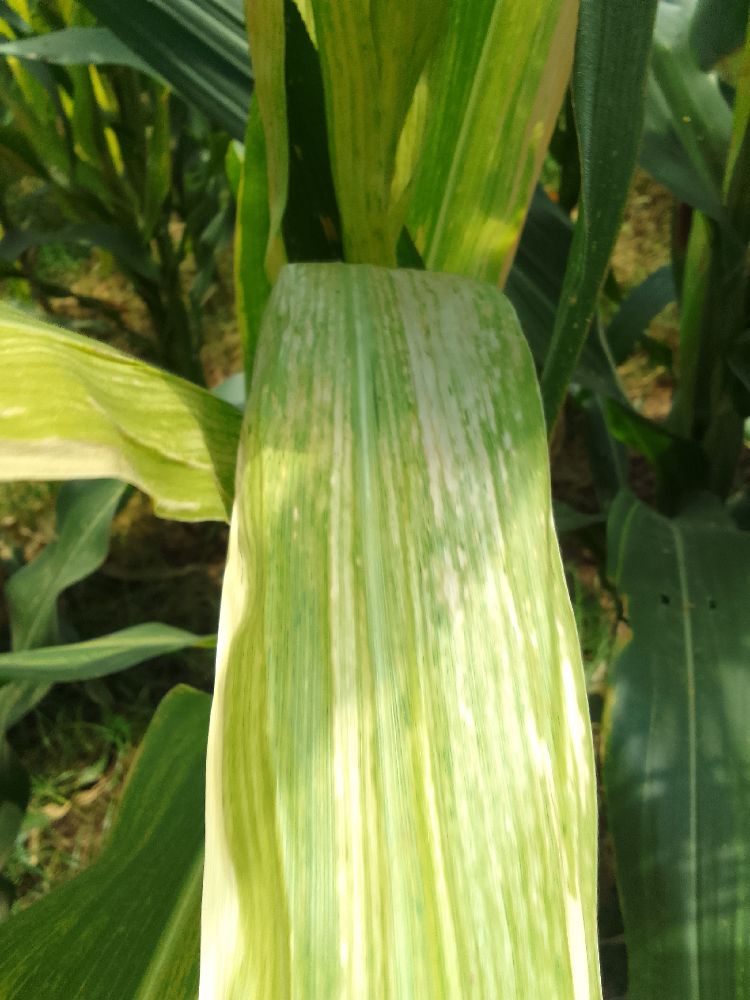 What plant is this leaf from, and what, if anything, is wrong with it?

maize, maize lethal necrosis
